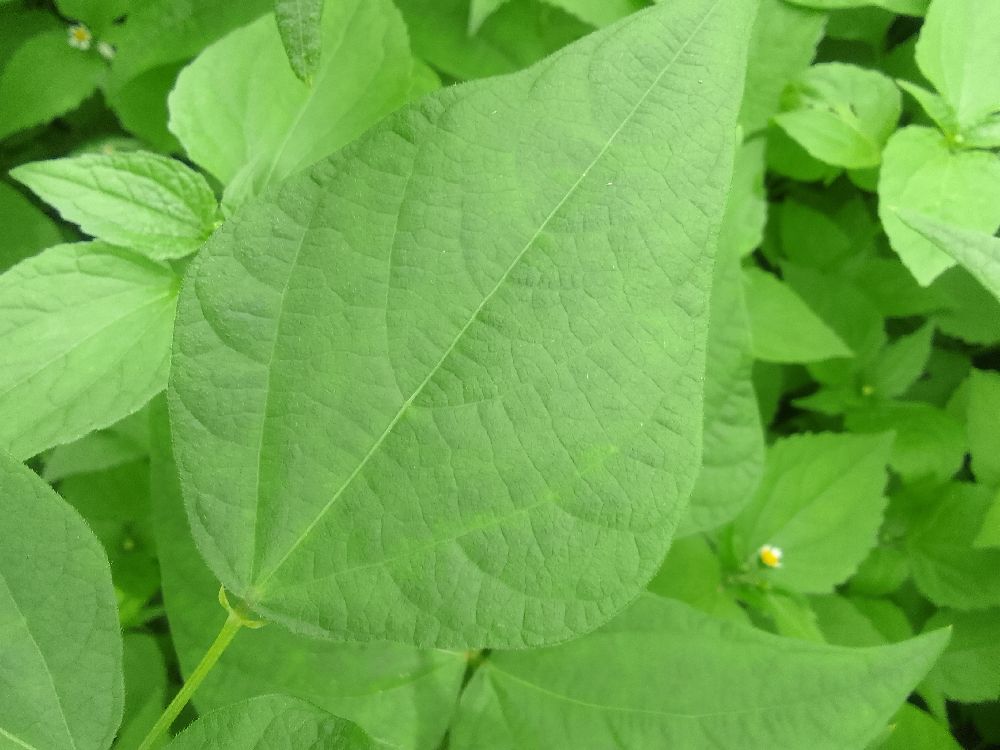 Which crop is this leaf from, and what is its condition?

common bean, healthy
